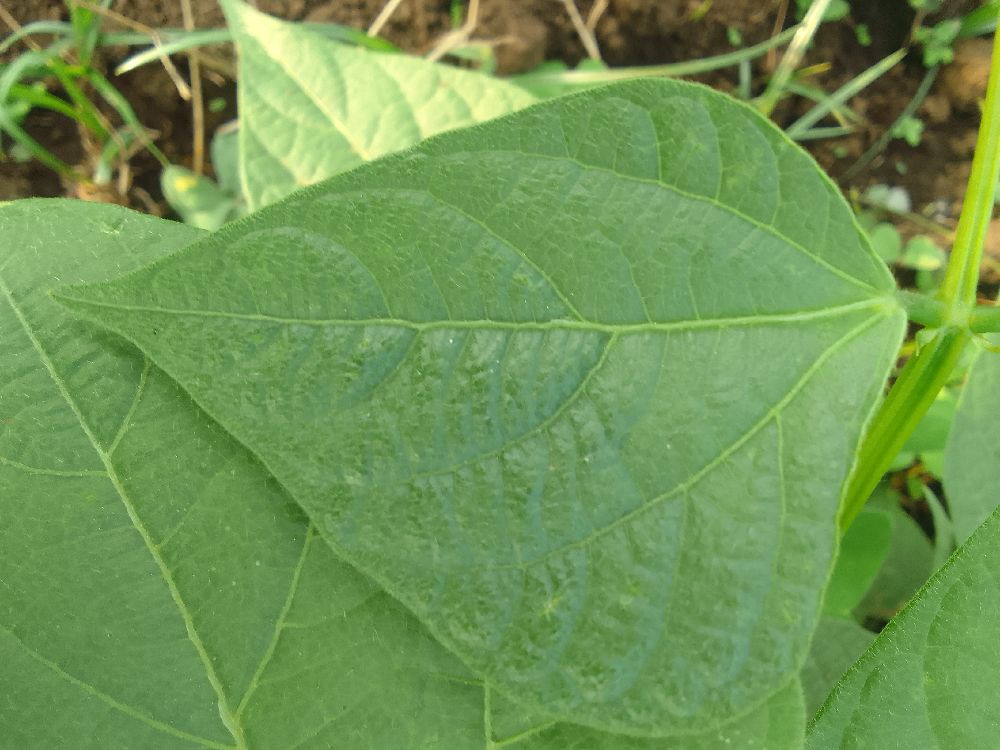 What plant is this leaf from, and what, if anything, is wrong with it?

common bean, healthy
